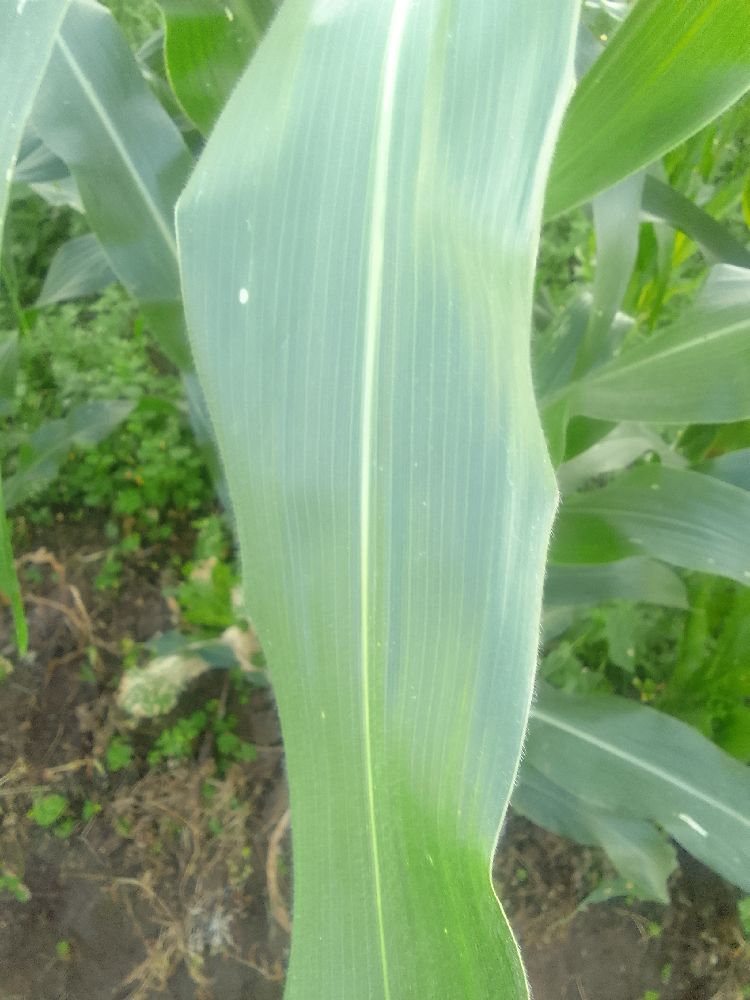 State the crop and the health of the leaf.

maize, healthy
